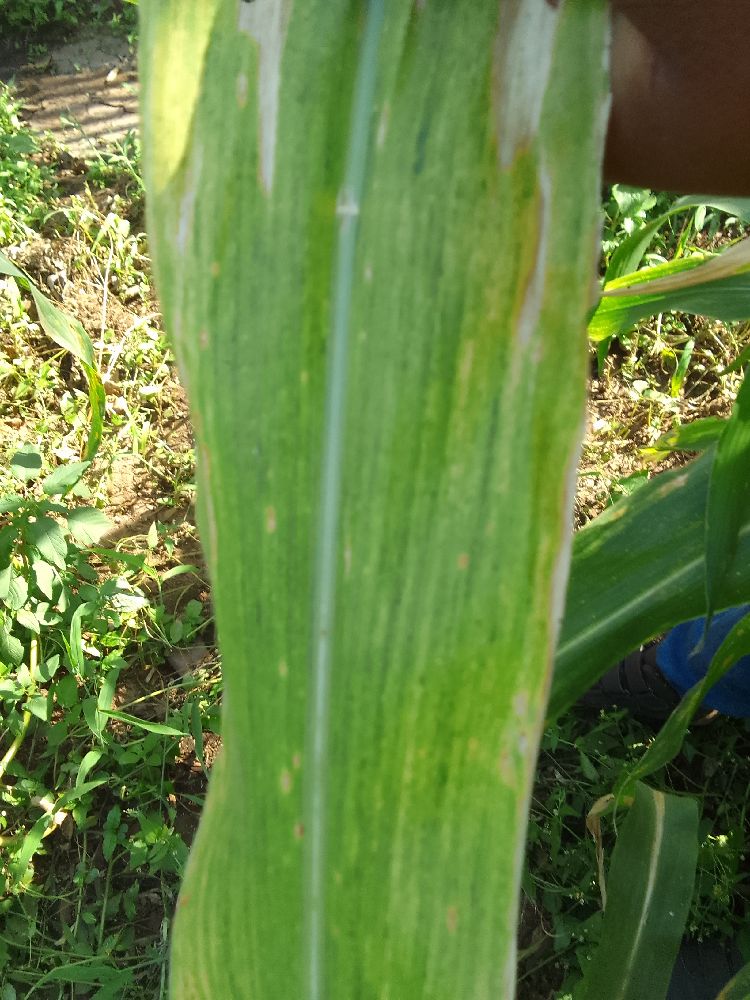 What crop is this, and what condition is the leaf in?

maize, maize lethal necrosis
